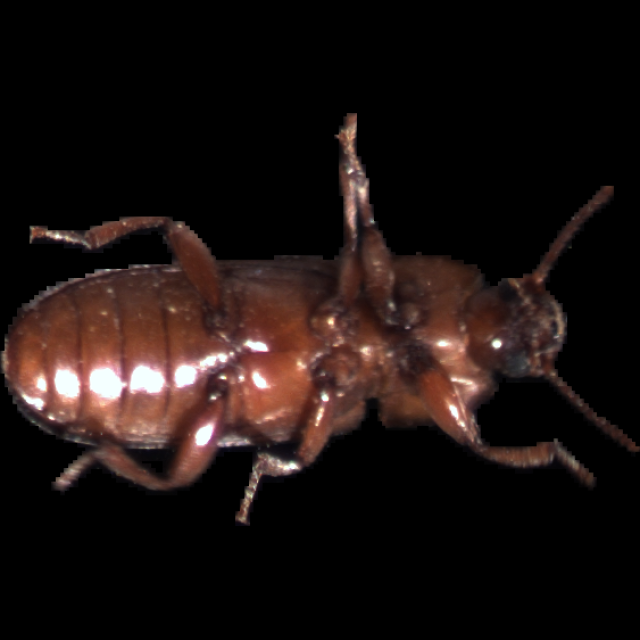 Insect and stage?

mealworm beetle
